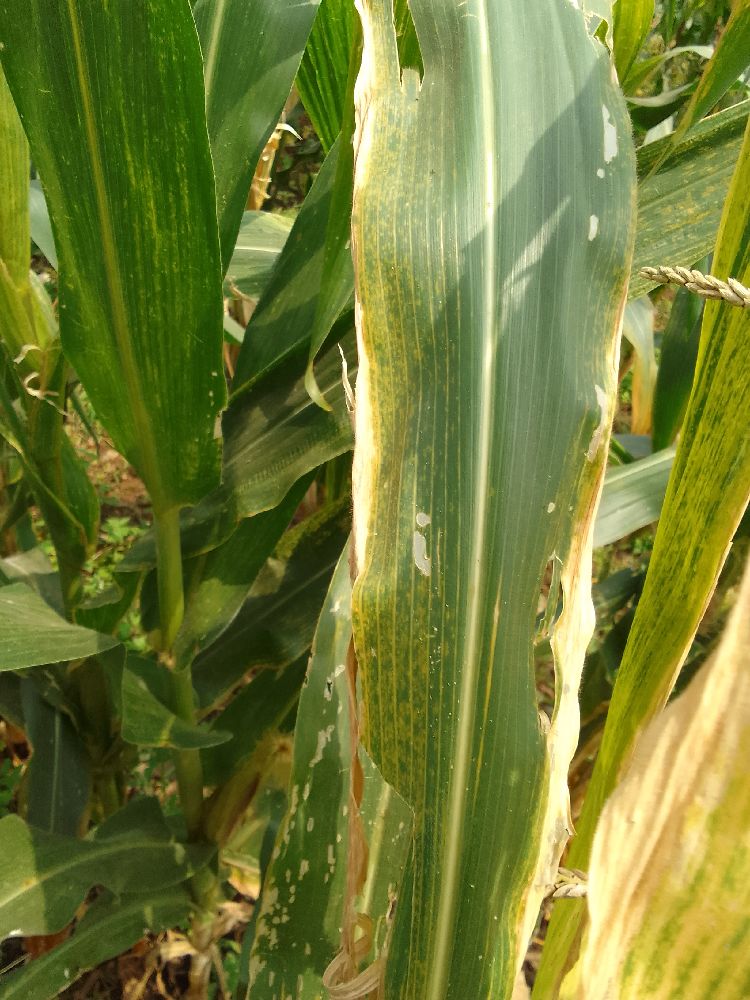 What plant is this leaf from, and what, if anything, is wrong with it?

maize, maize lethal necrosis
